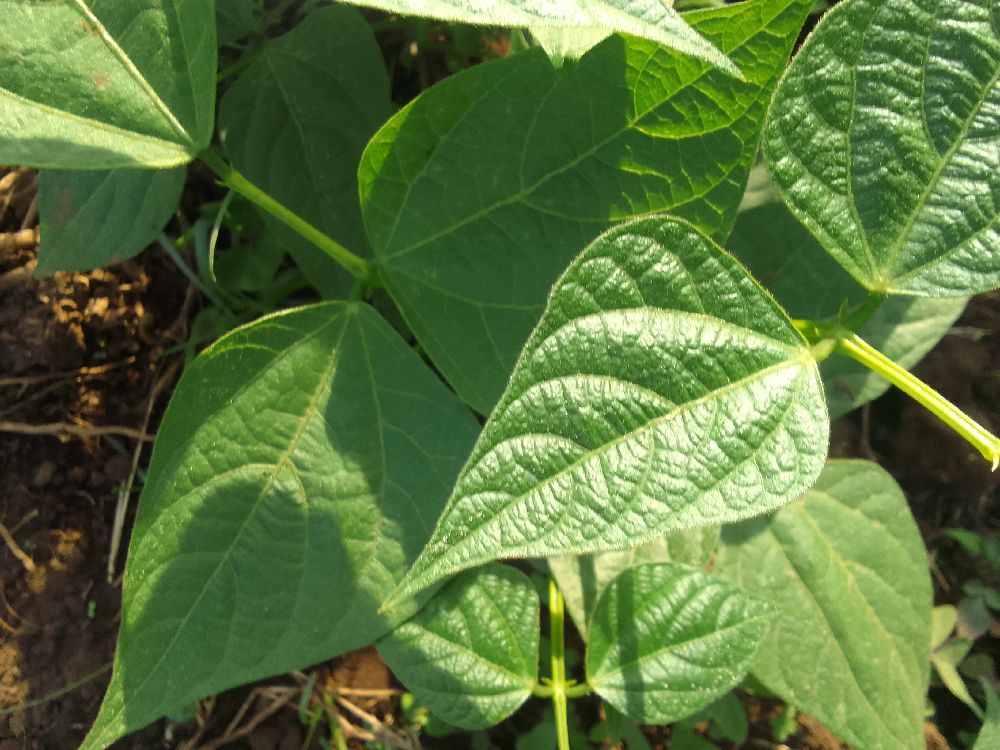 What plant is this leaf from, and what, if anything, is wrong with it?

common bean, healthy
